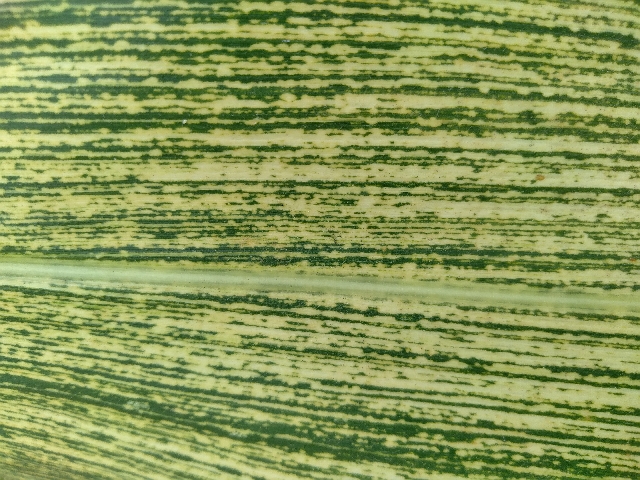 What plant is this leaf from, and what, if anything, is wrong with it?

maize, maize streak virus
